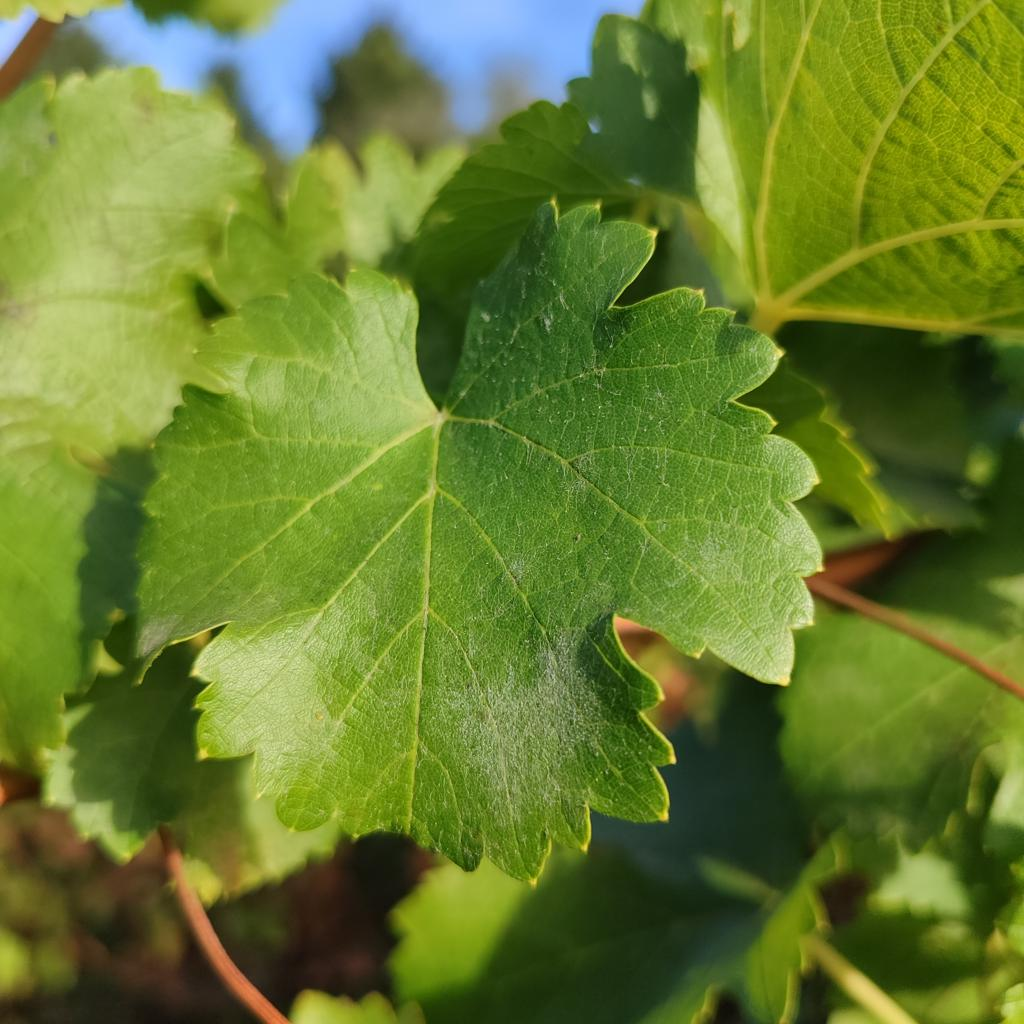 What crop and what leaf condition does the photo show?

grapevine, powdery mildew
